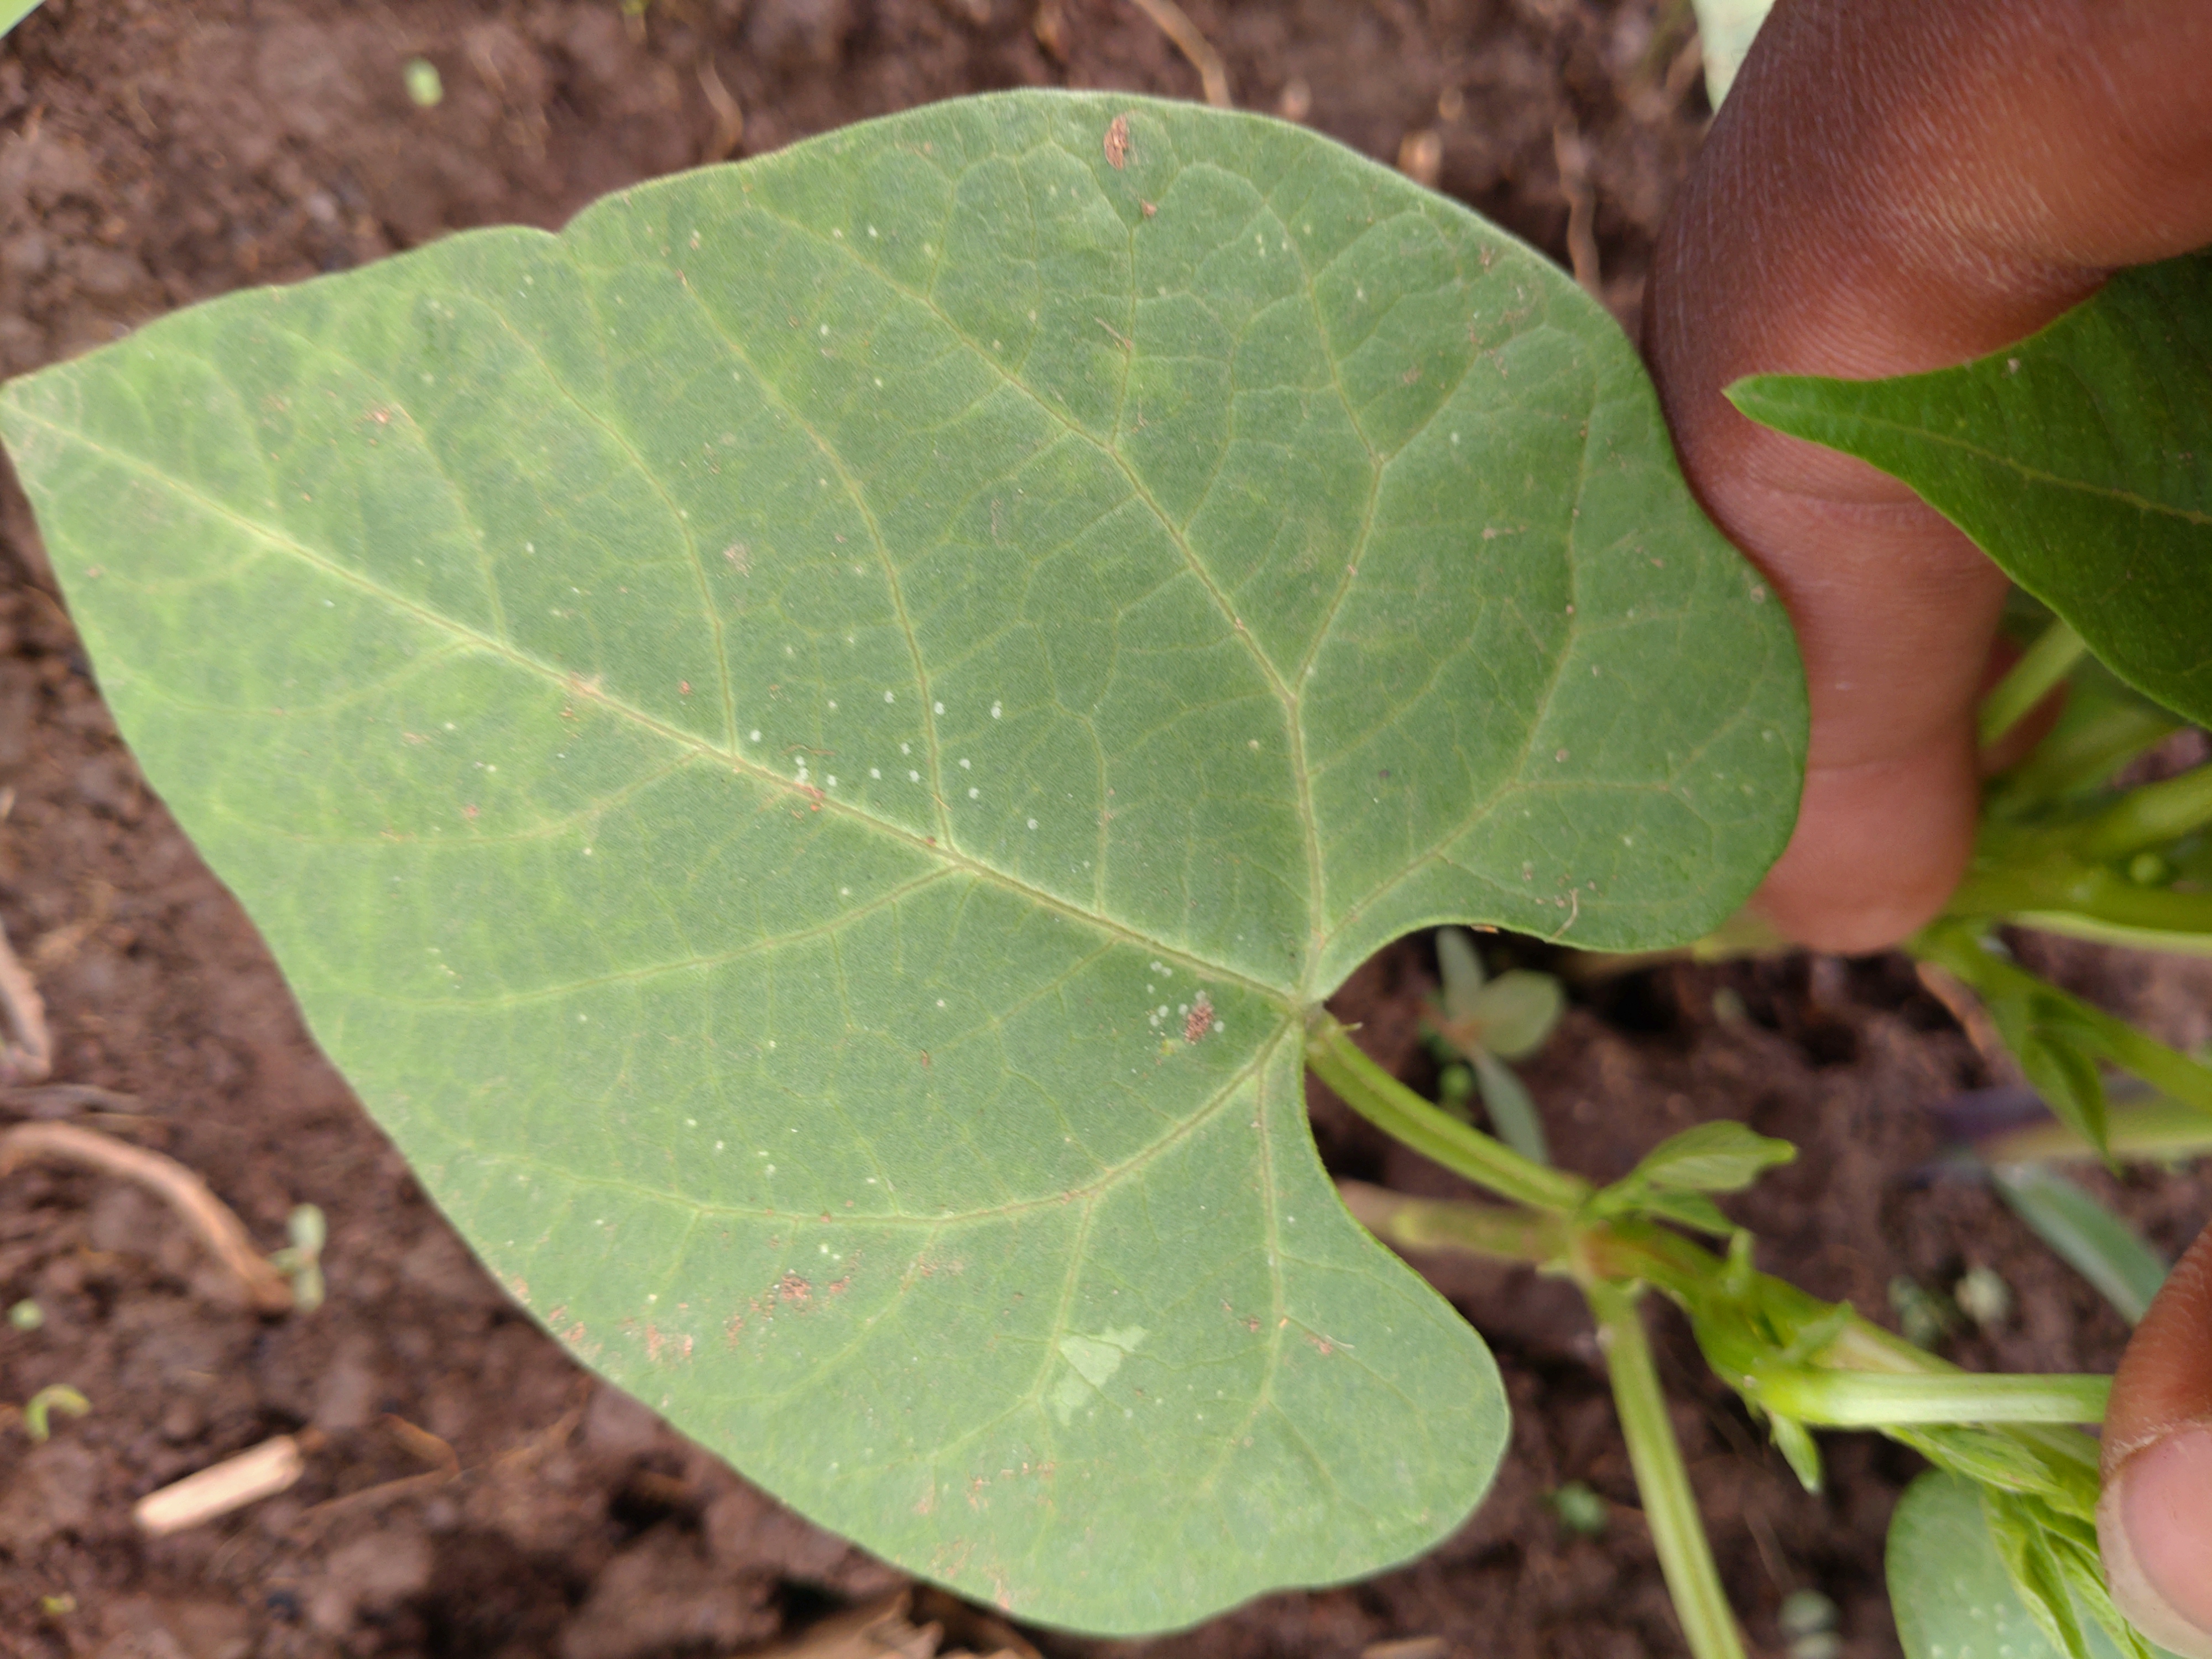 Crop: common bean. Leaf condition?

healthy
